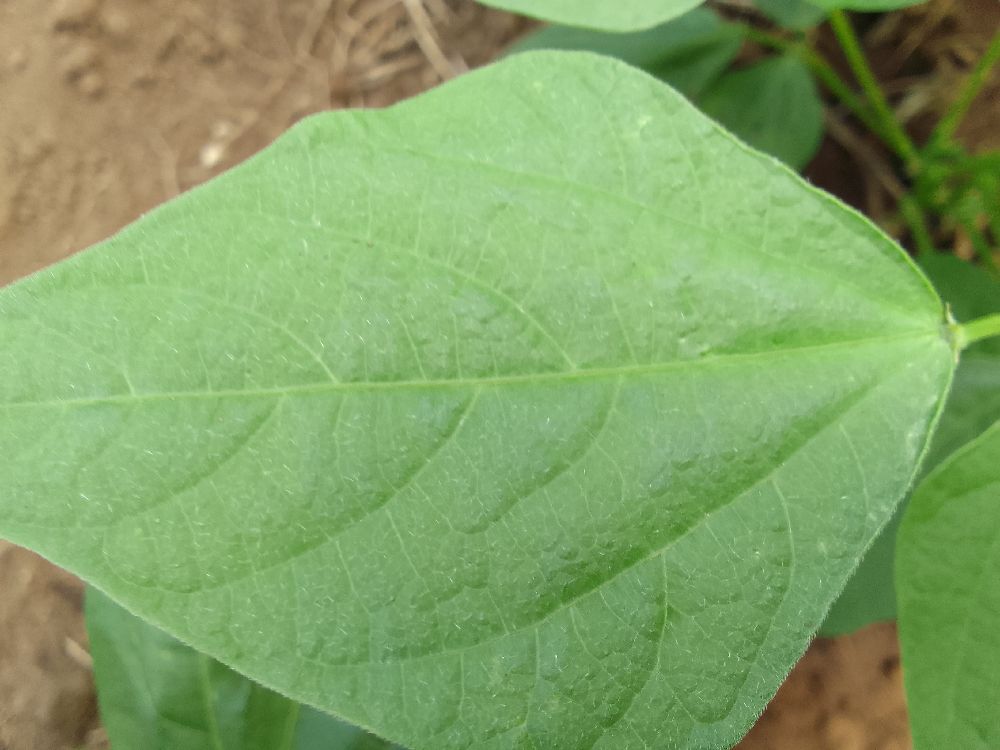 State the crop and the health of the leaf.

common bean, healthy
